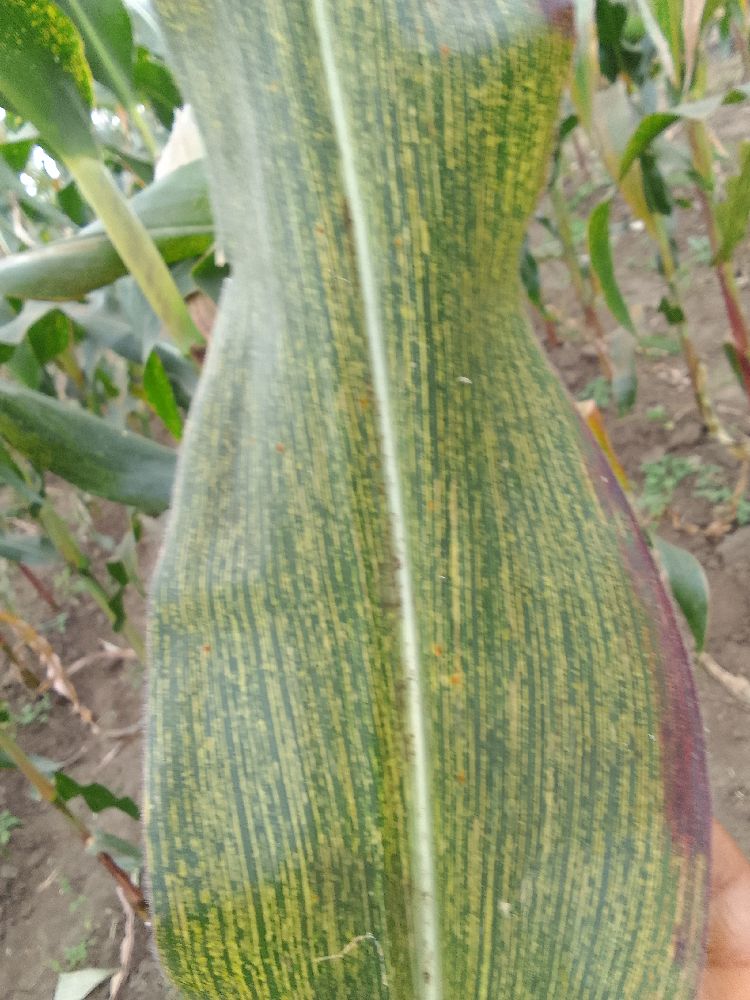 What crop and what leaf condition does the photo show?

maize, maize streak virus
